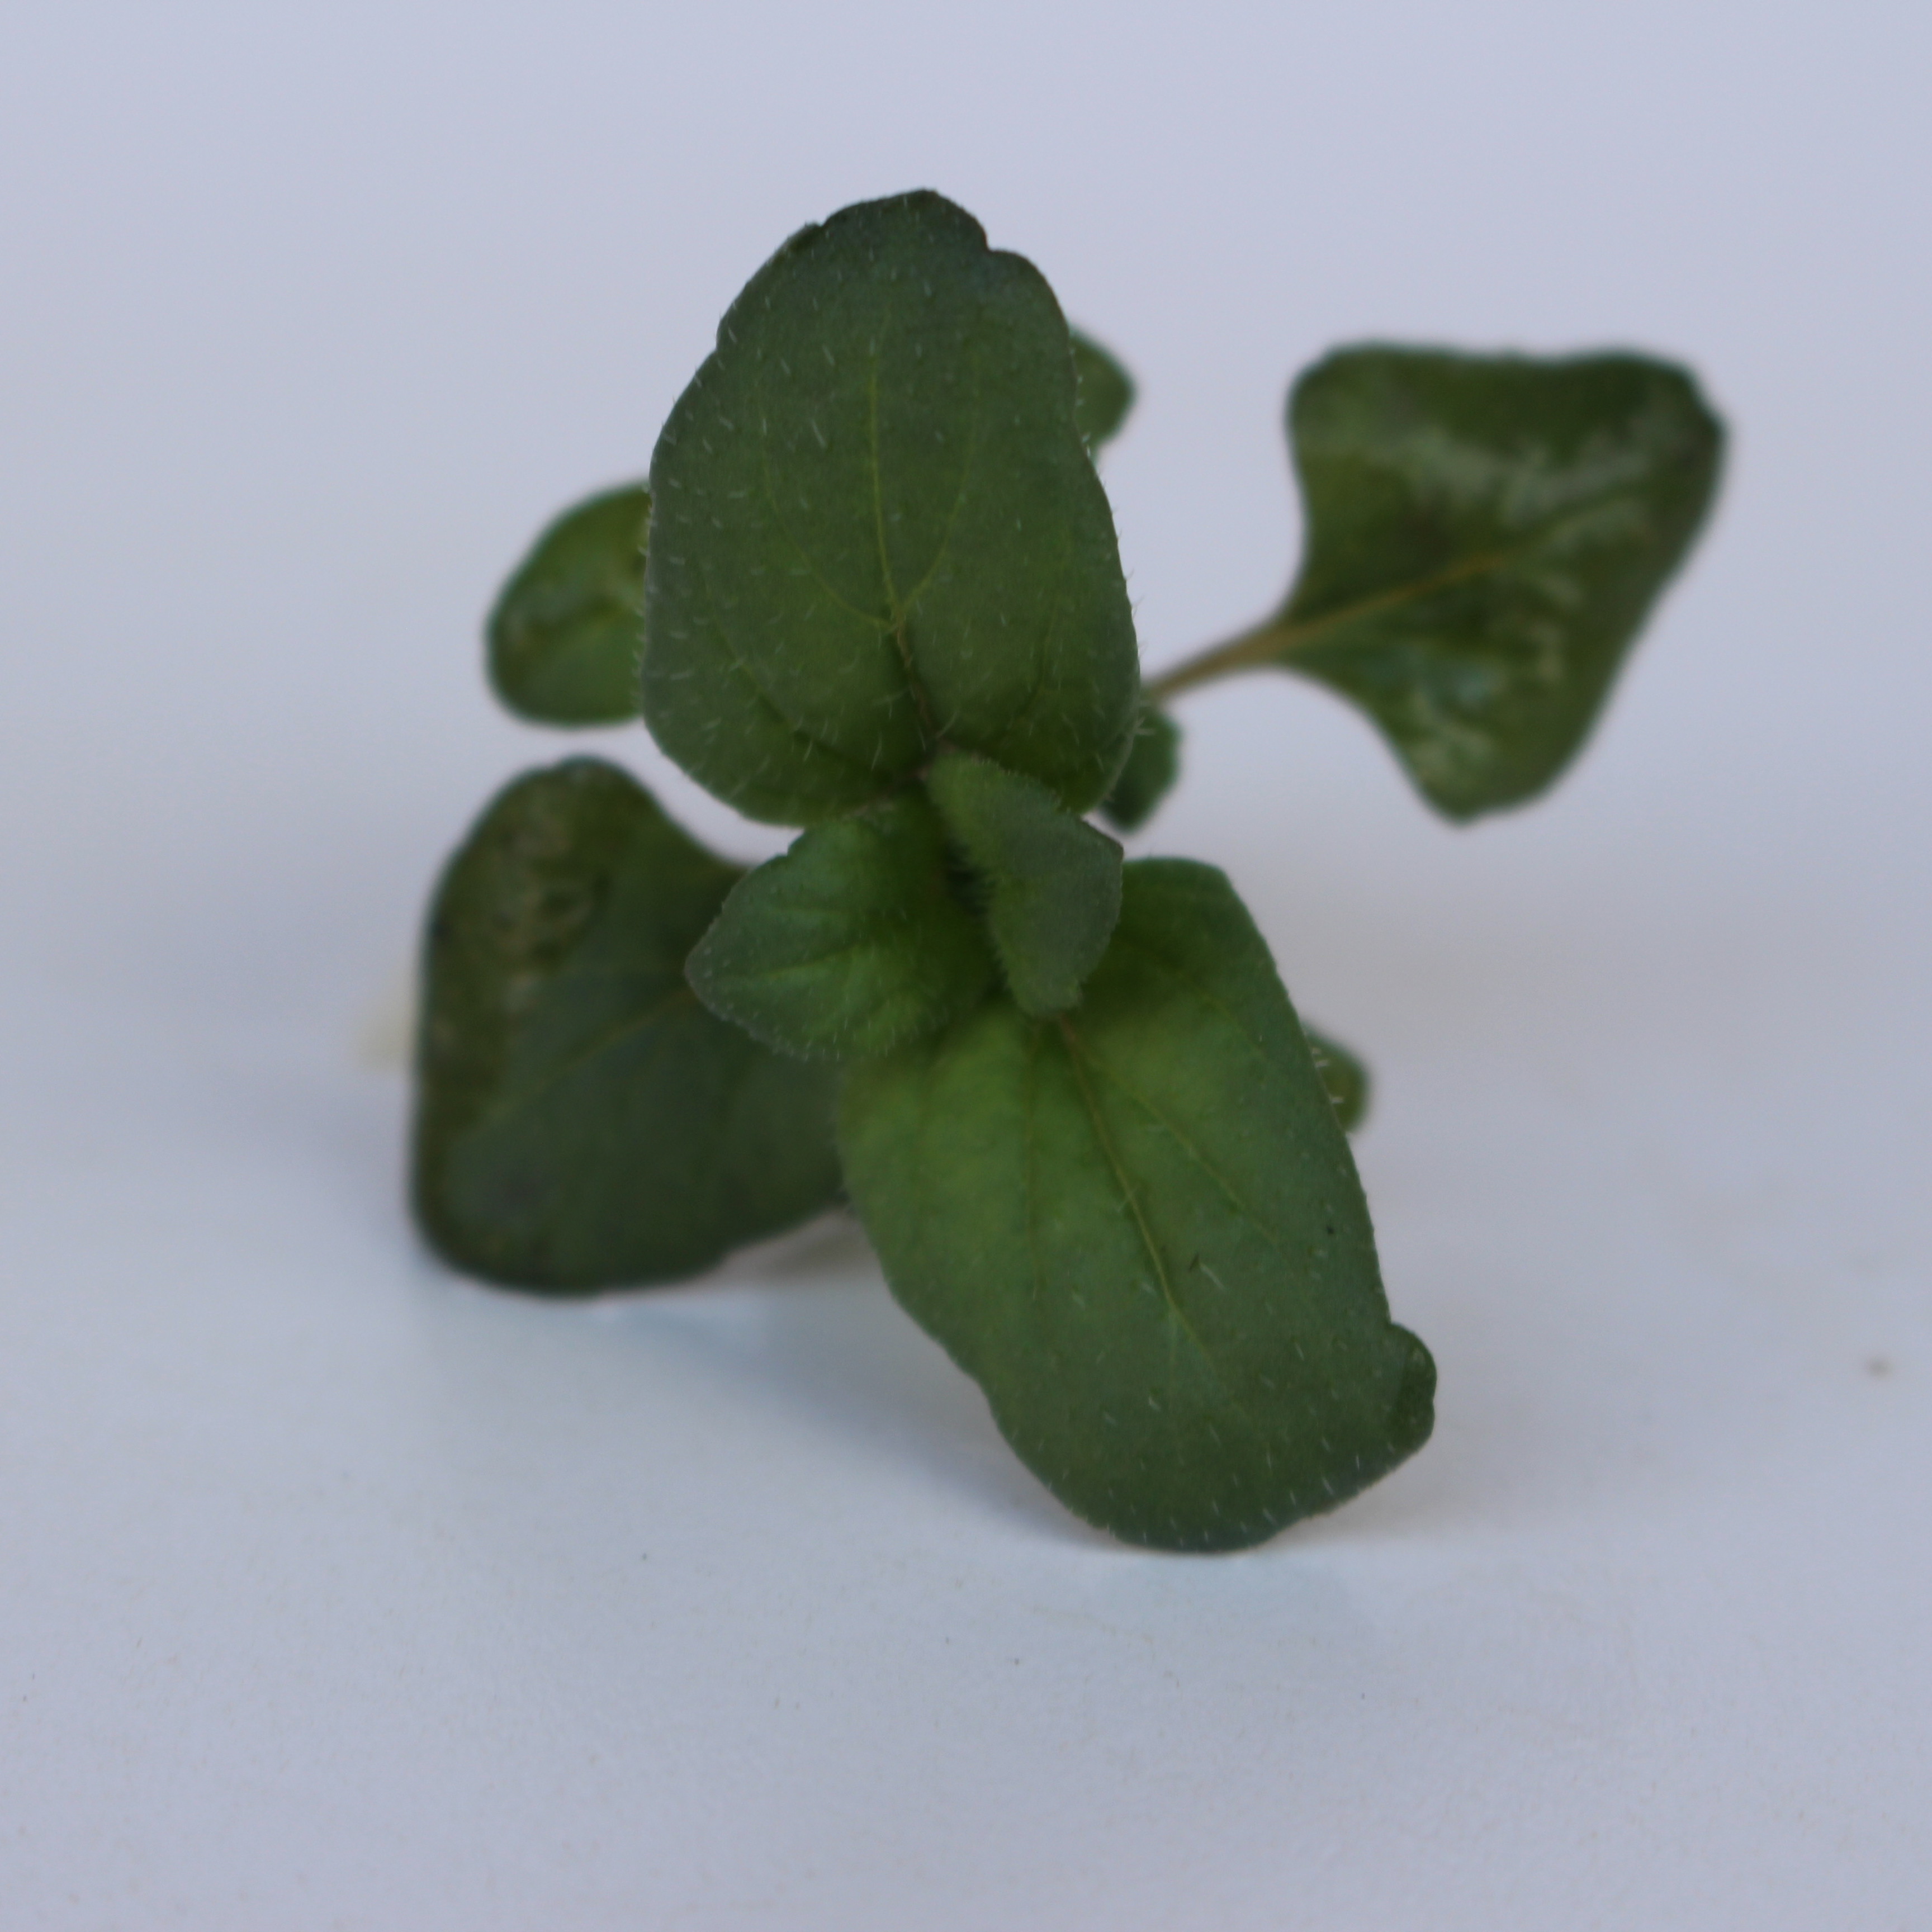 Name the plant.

Veronica persica
